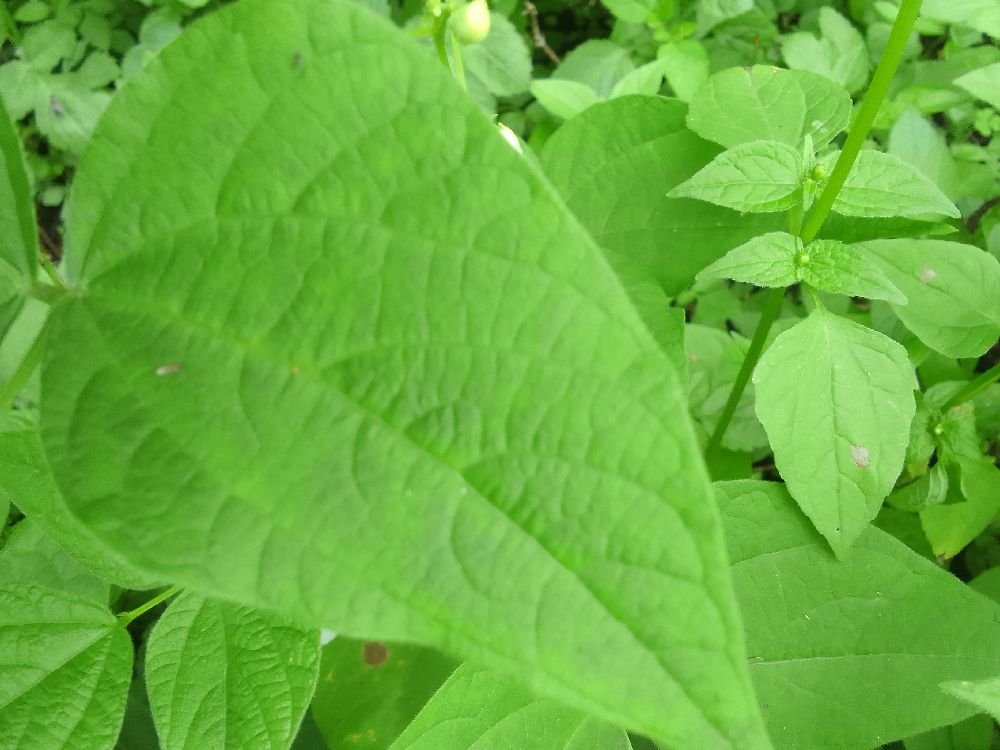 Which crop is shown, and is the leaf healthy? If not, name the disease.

common bean, healthy
